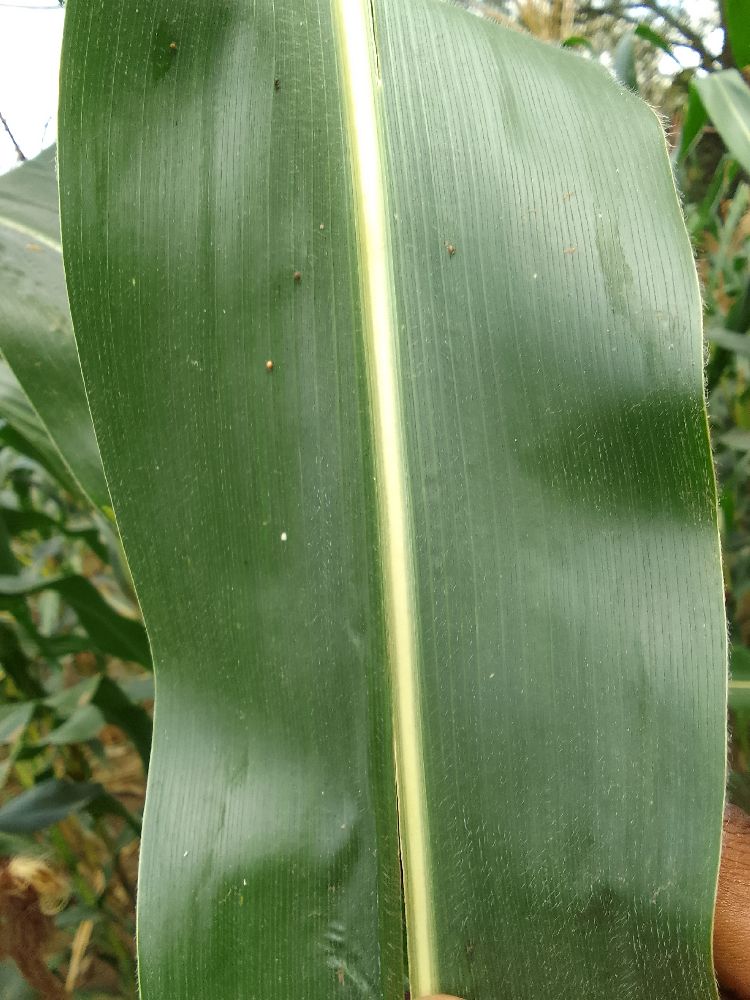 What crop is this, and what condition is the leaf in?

maize, healthy
